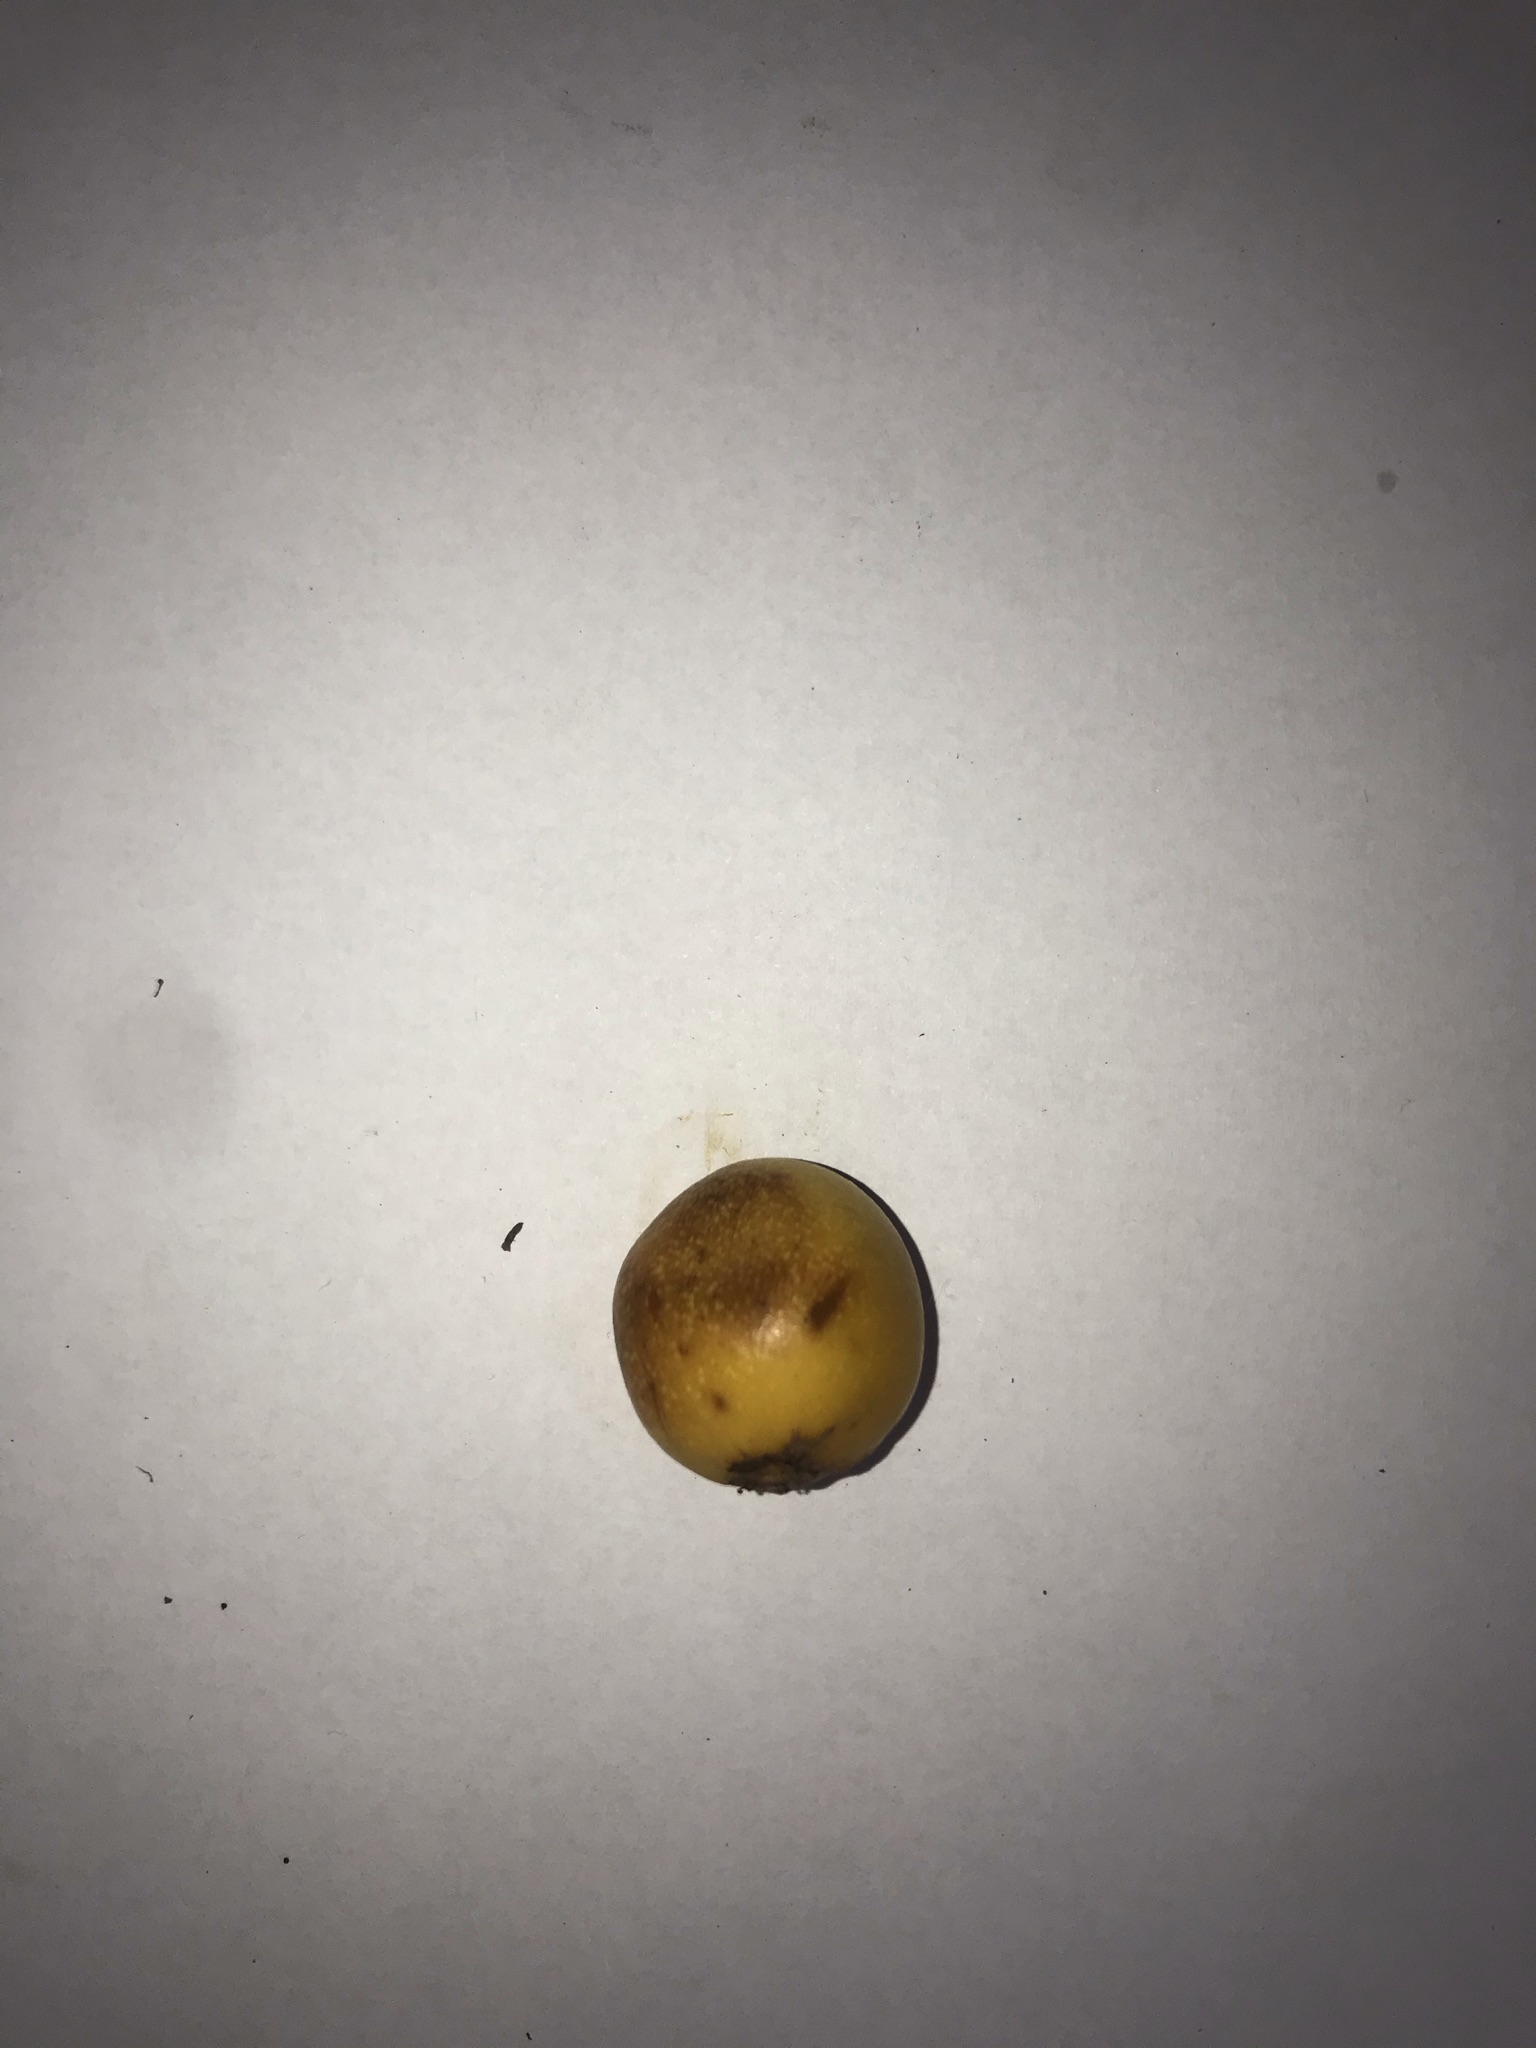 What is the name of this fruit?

abiu
